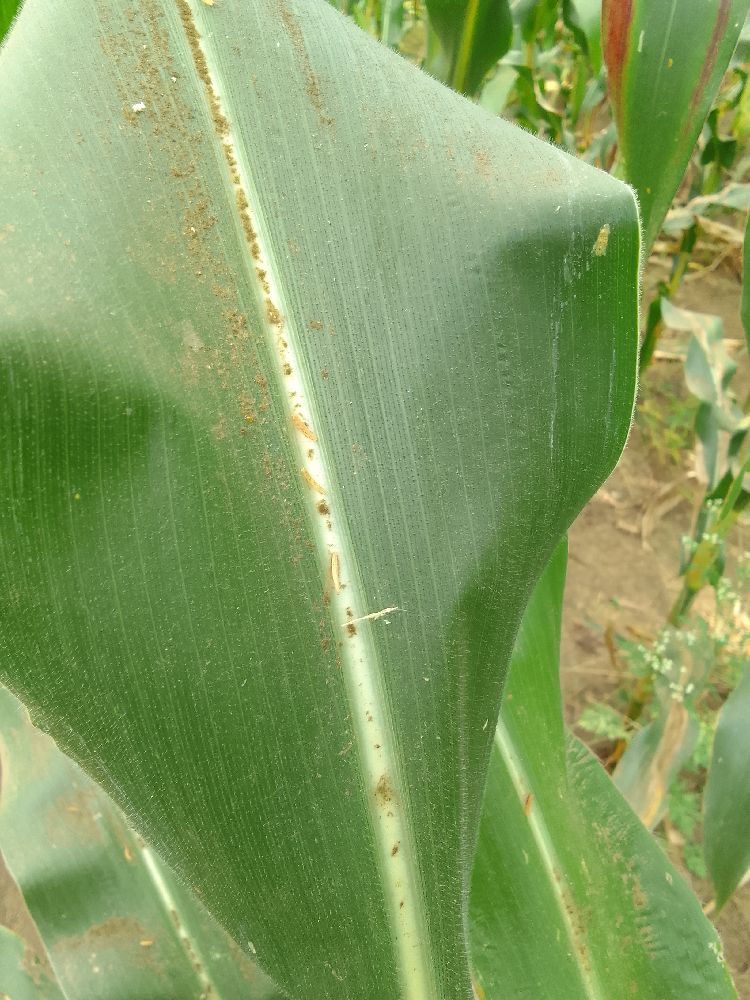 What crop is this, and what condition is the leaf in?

maize, healthy
